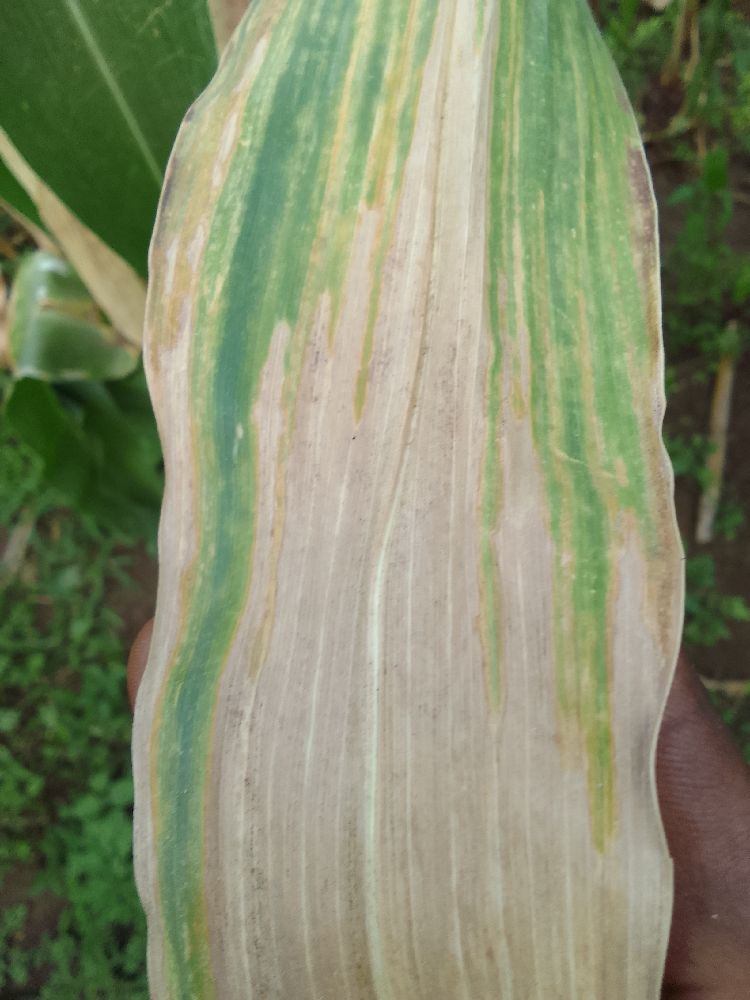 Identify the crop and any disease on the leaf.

maize, maize lethal necrosis
